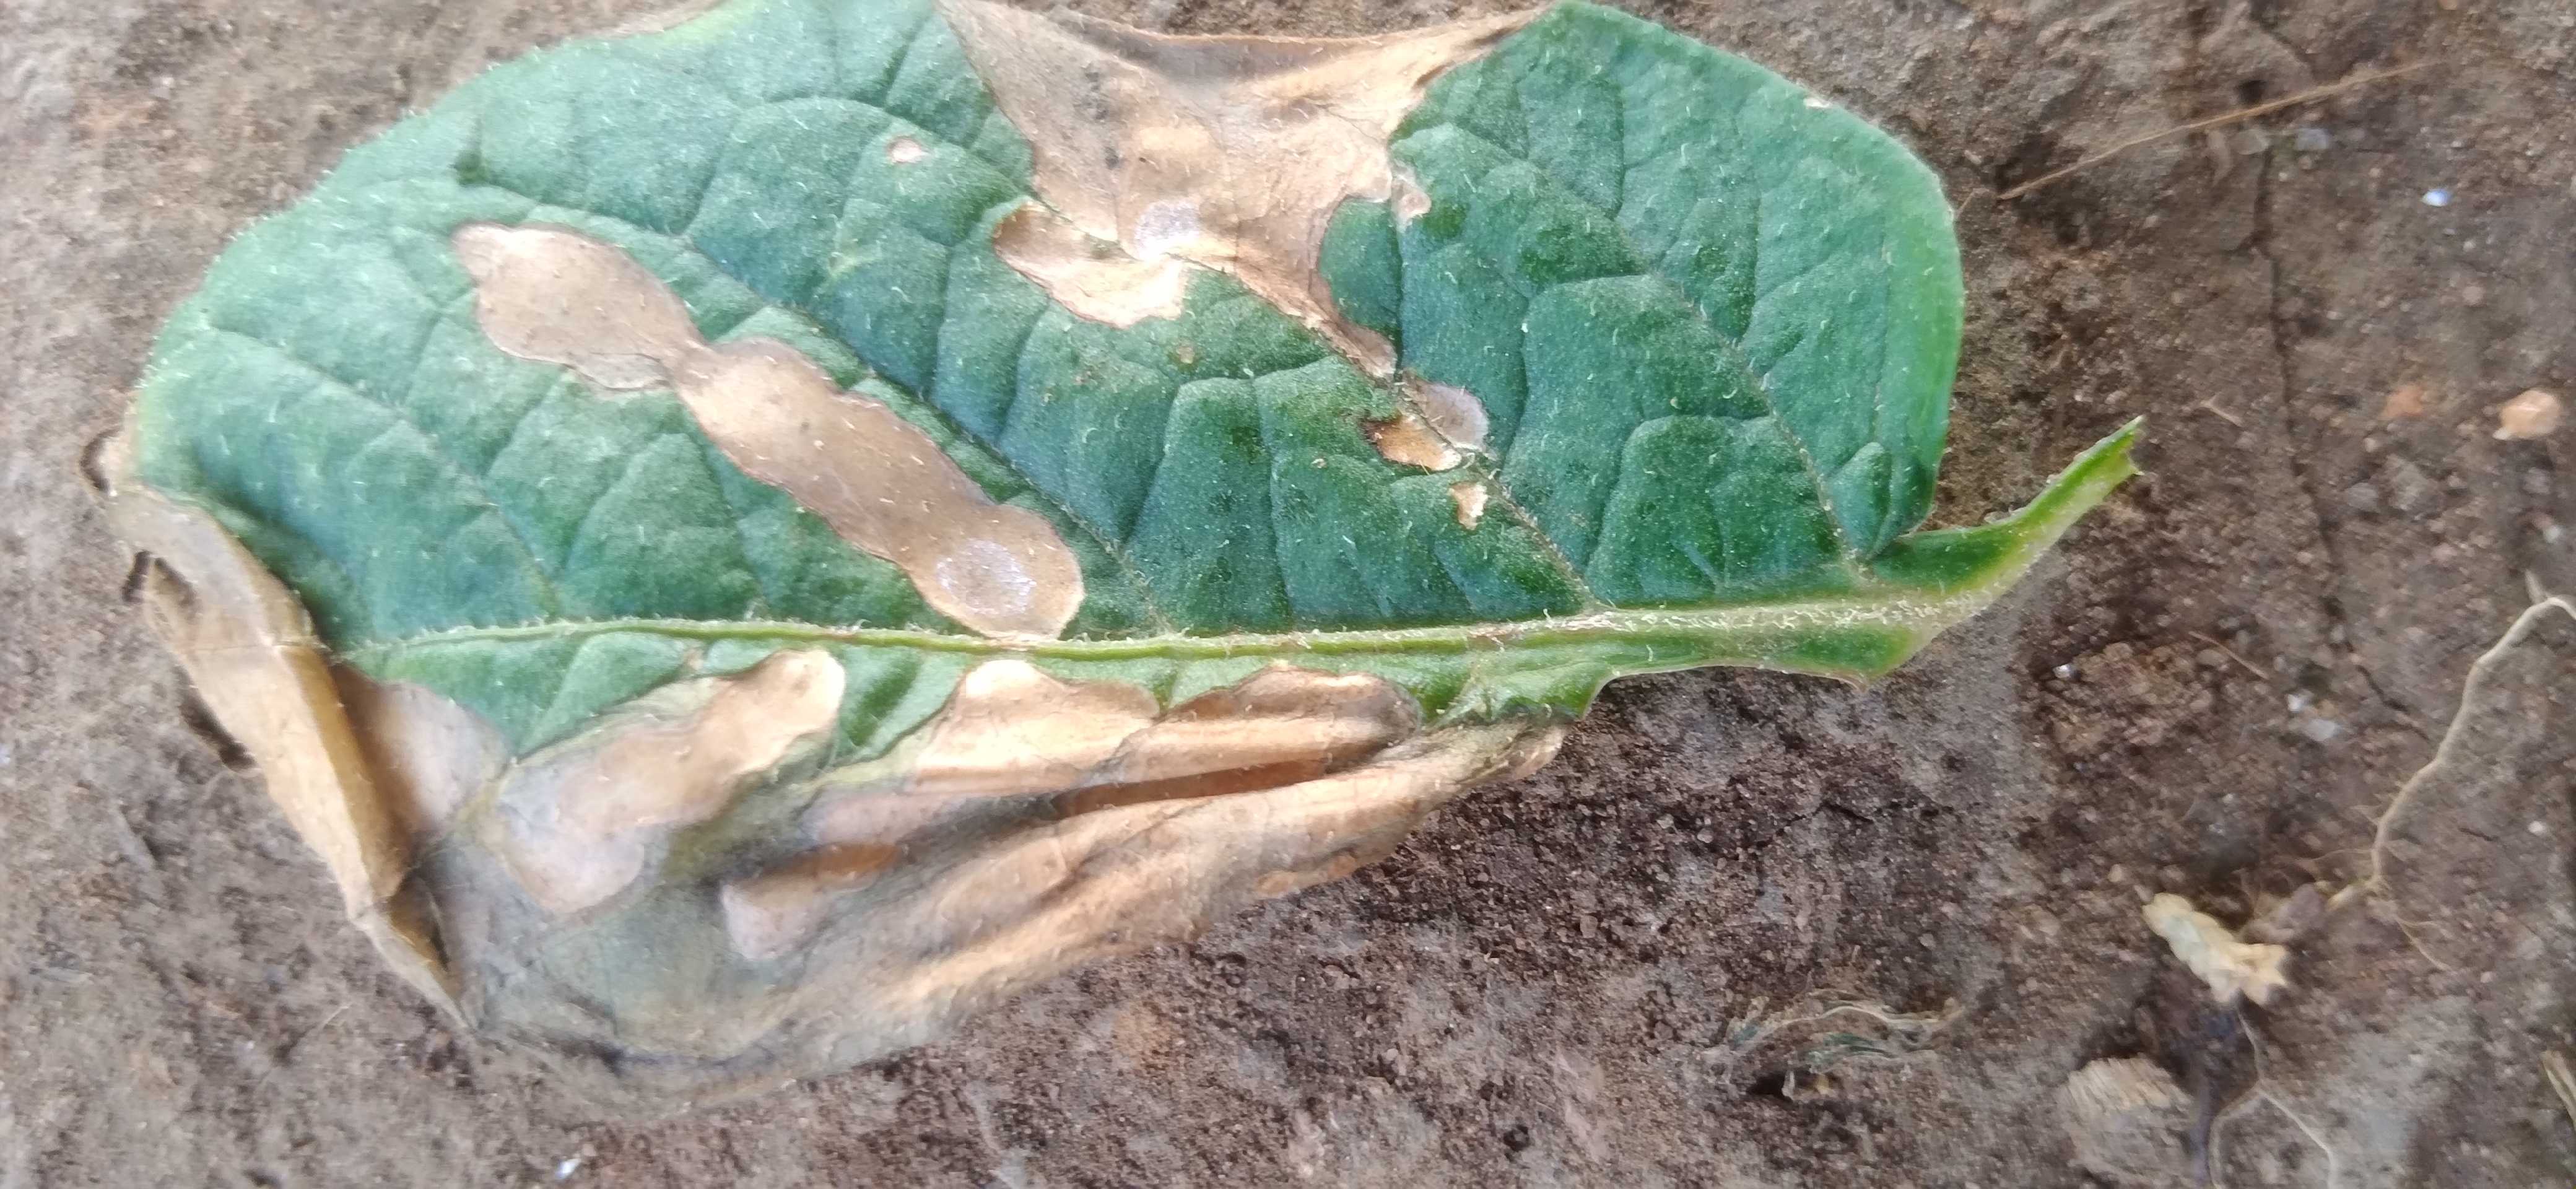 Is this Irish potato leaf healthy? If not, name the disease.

early blight
